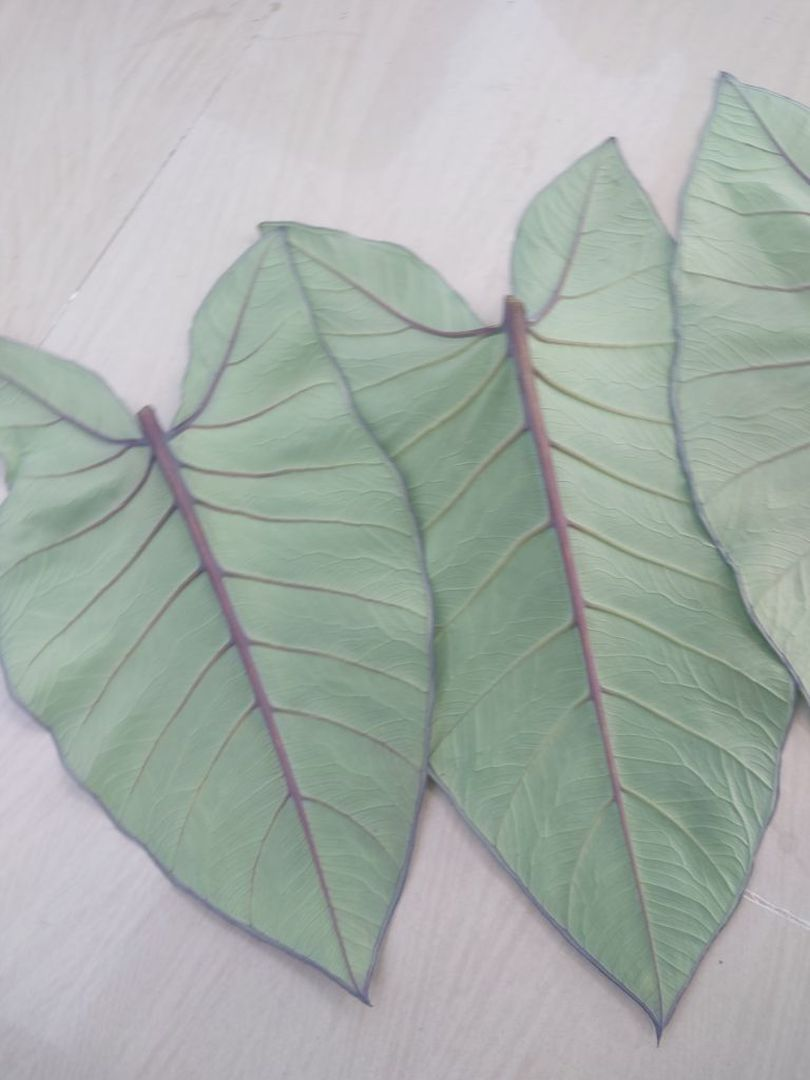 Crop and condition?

taro, healthy
